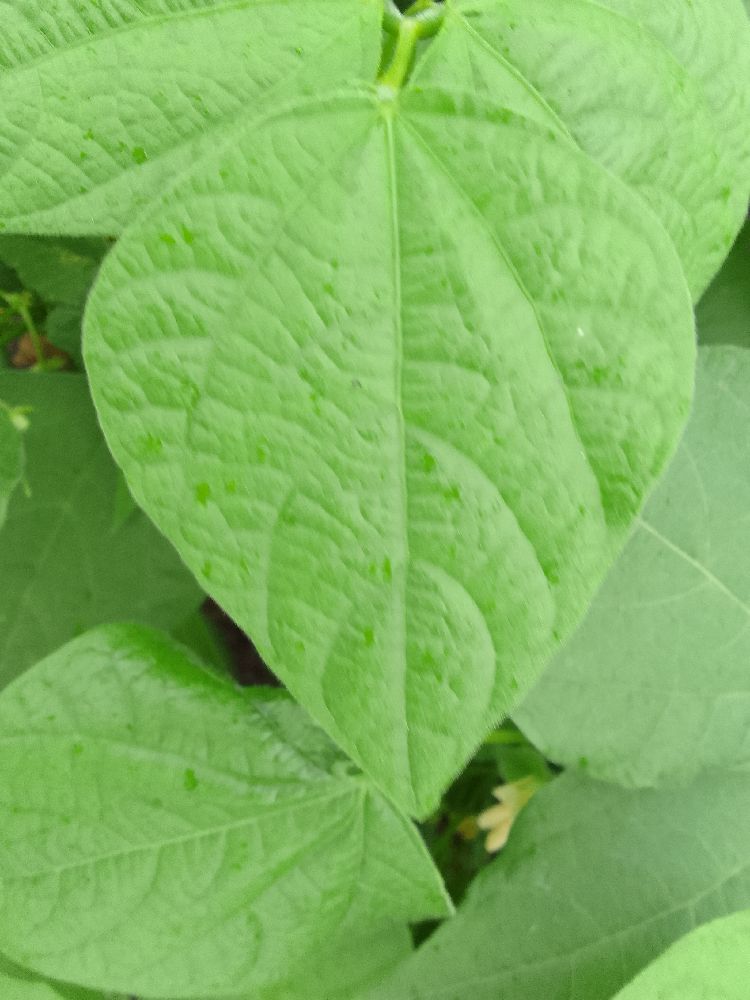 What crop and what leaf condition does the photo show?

common bean, healthy
